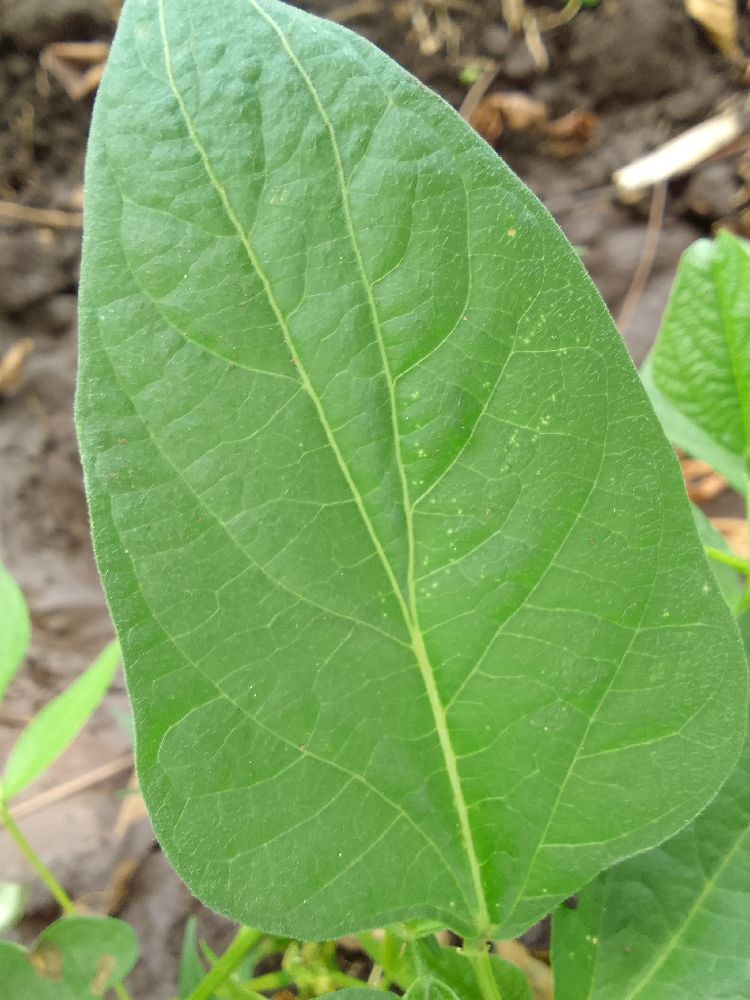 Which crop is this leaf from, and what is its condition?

common bean, healthy
